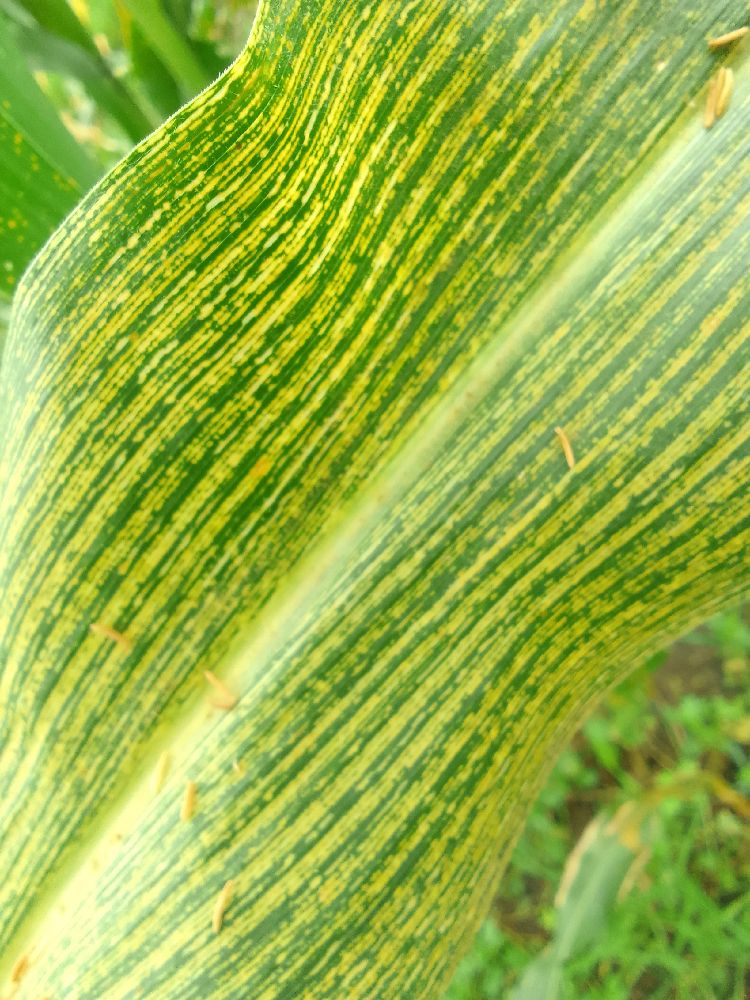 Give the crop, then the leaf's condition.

maize, maize streak virus
